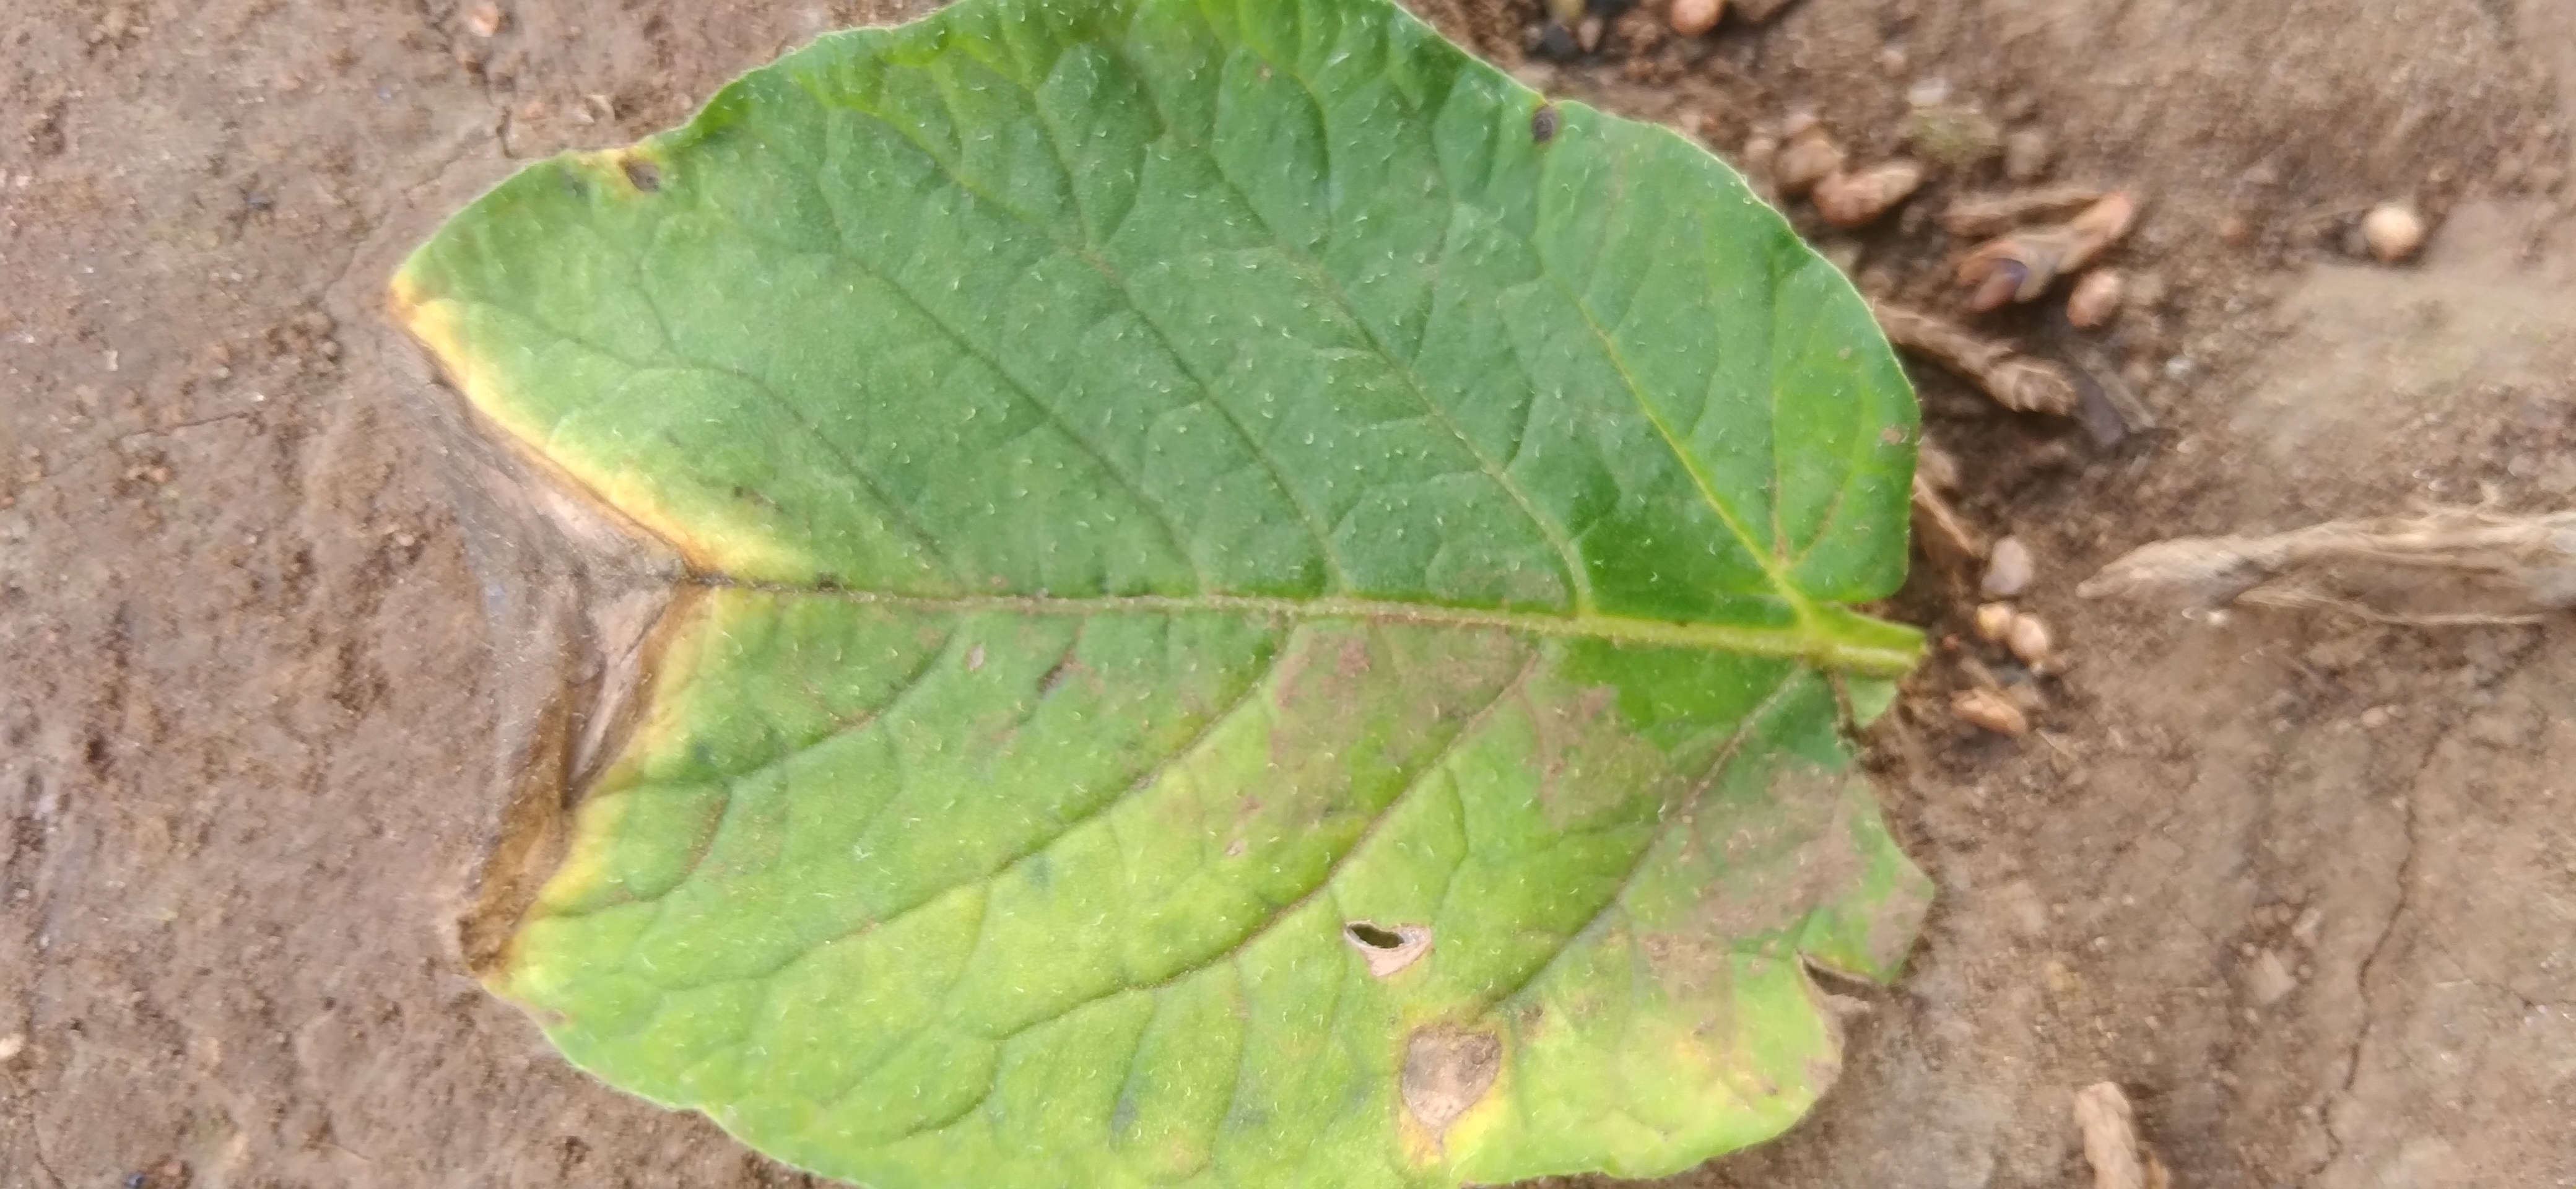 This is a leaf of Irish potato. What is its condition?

early blight
